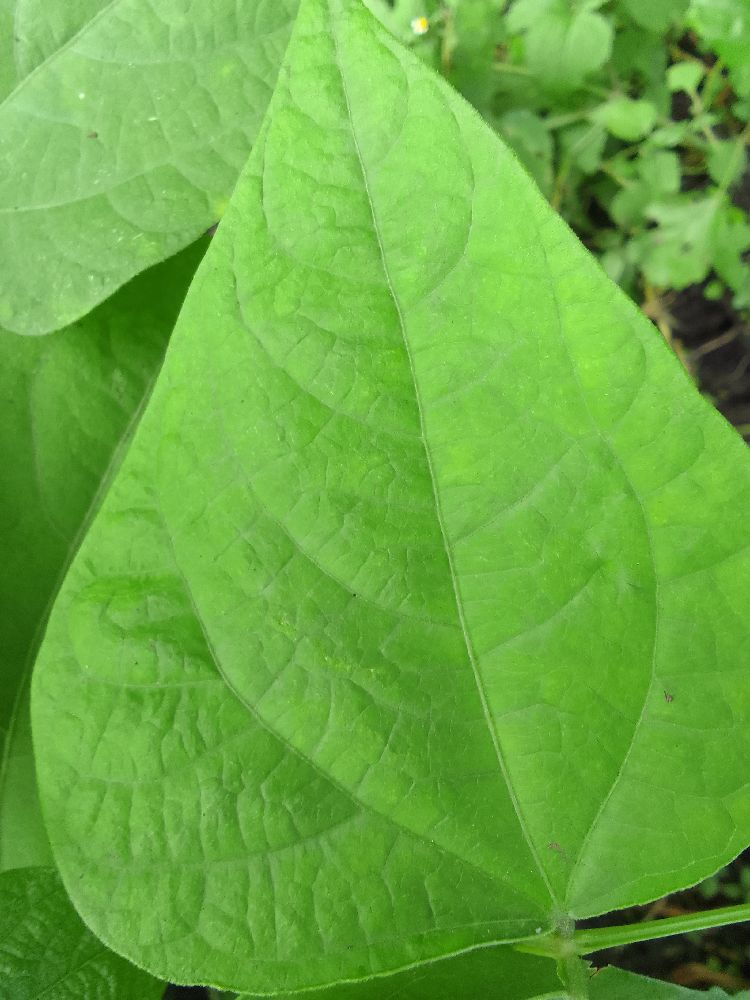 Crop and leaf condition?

common bean, healthy
